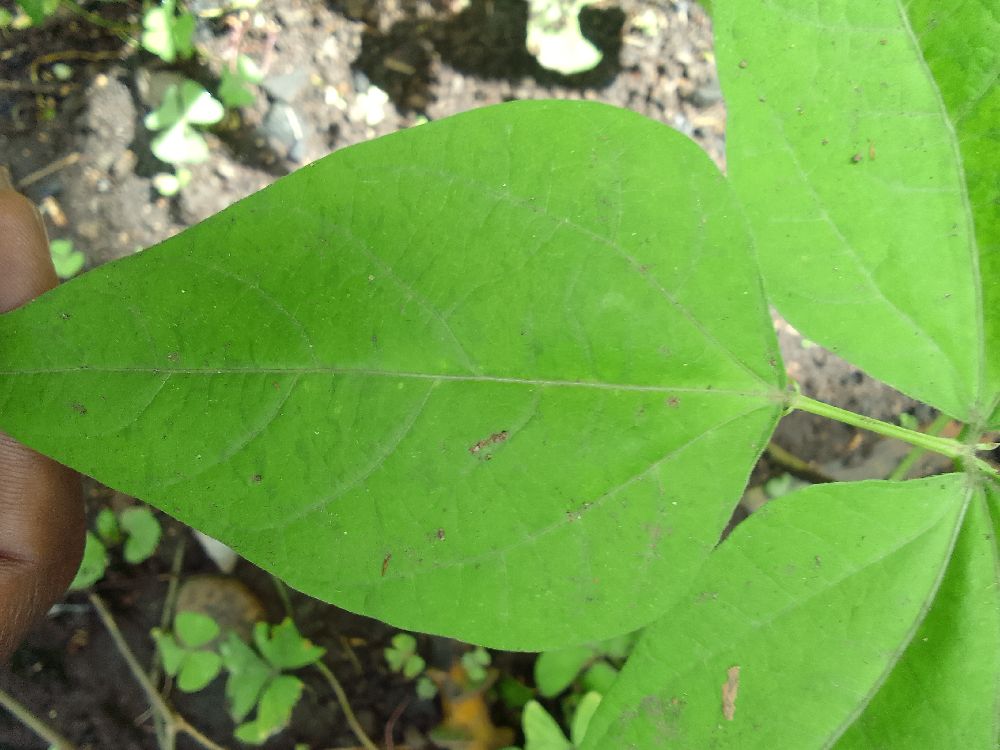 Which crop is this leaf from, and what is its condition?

common bean, healthy
